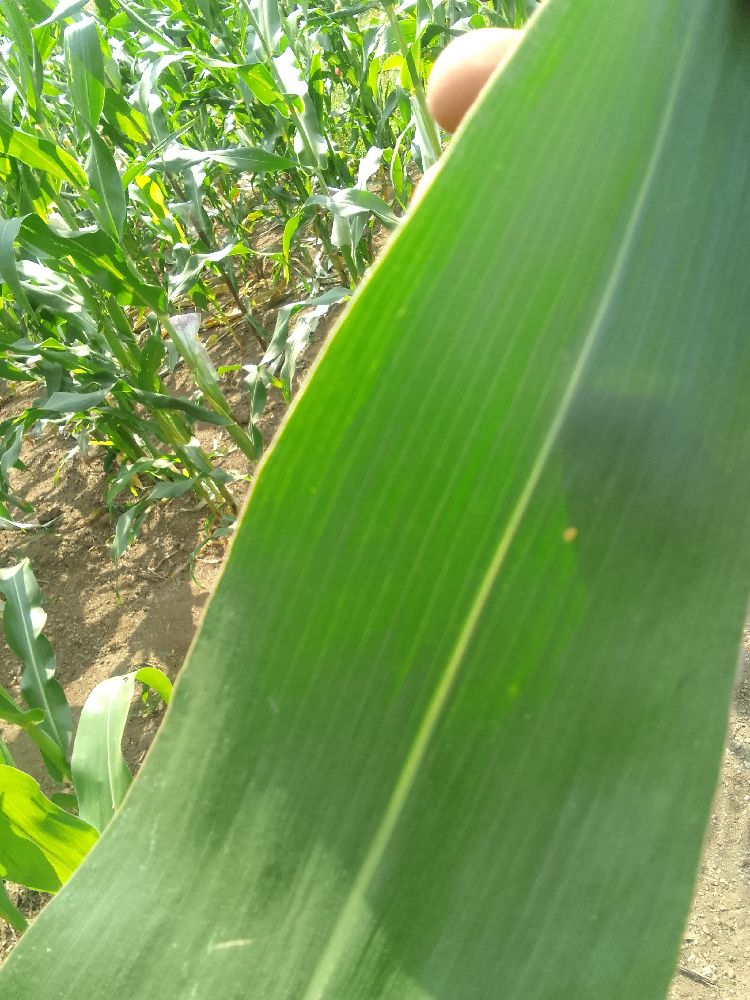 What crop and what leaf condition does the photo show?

maize, healthy
